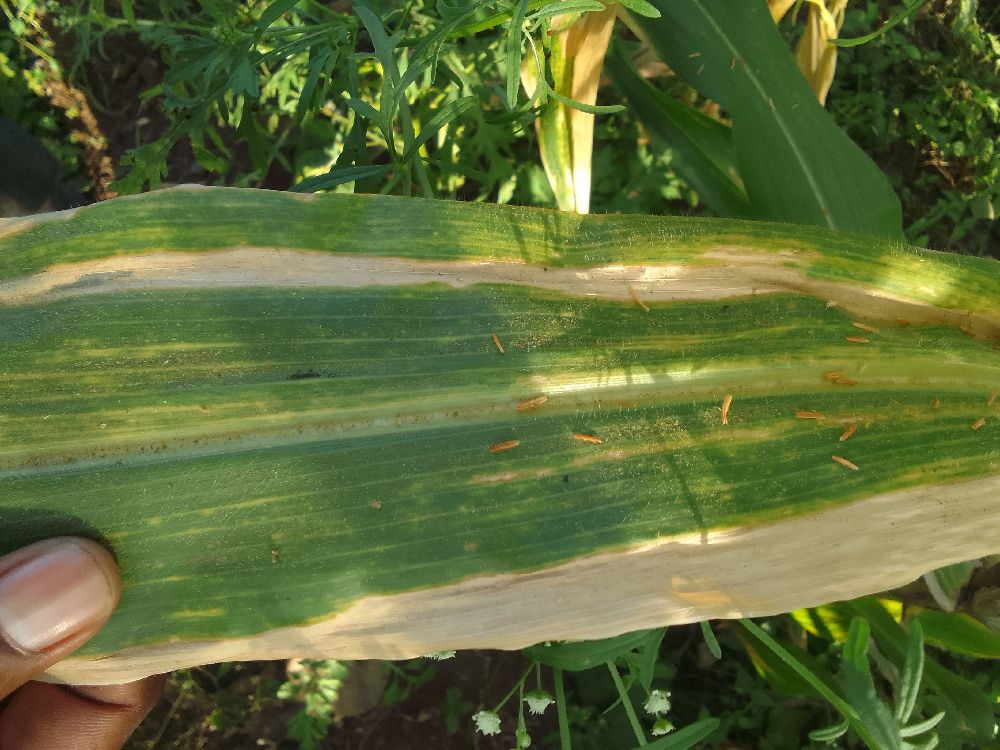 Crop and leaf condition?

maize, maize lethal necrosis
